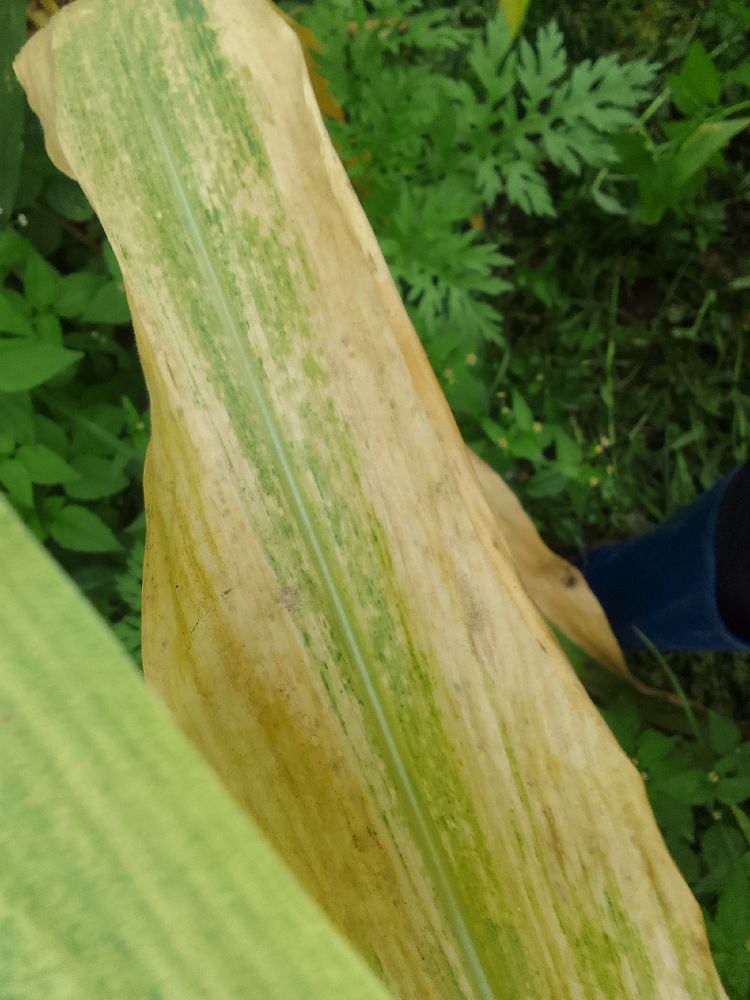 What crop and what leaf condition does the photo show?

maize, maize lethal necrosis
